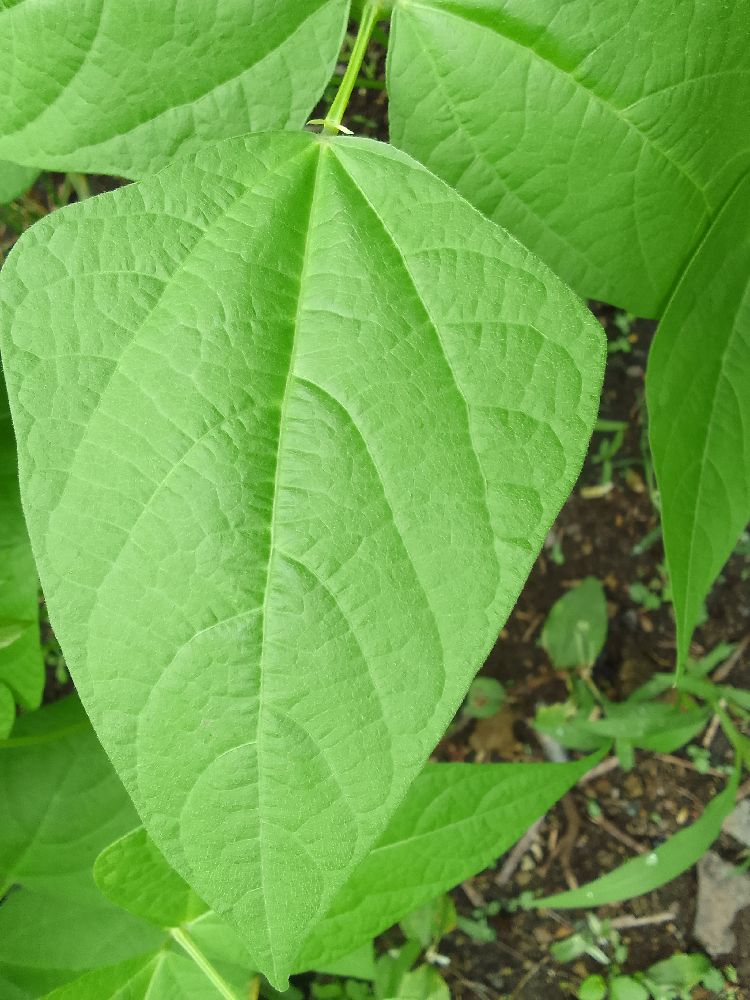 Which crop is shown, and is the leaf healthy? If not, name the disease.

common bean, healthy
